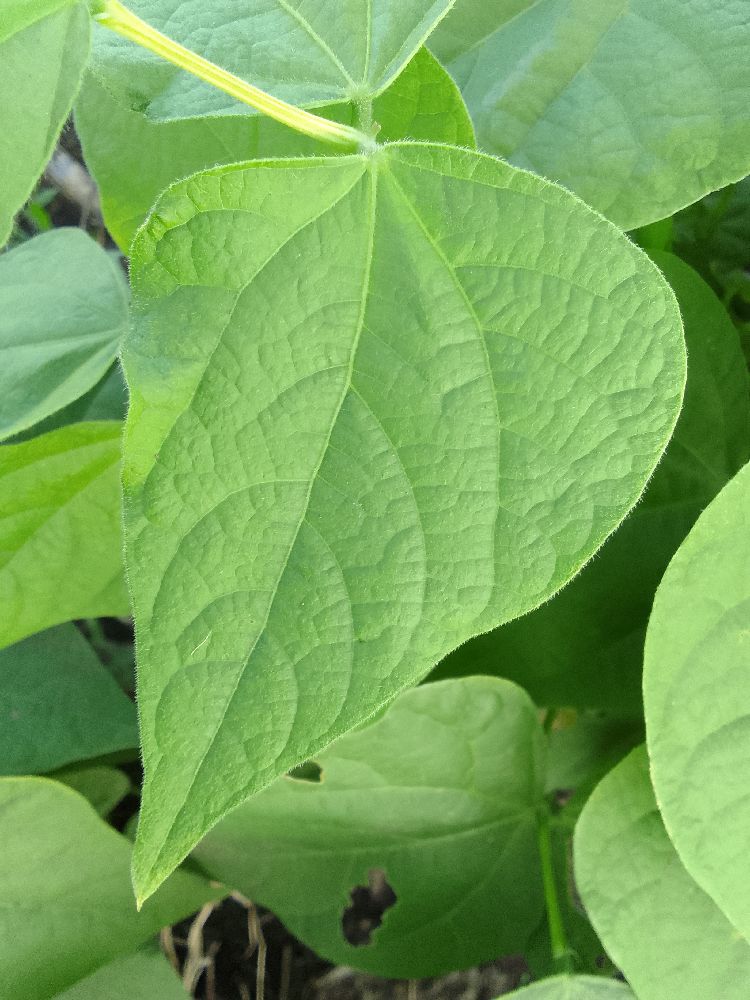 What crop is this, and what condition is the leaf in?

common bean, healthy
